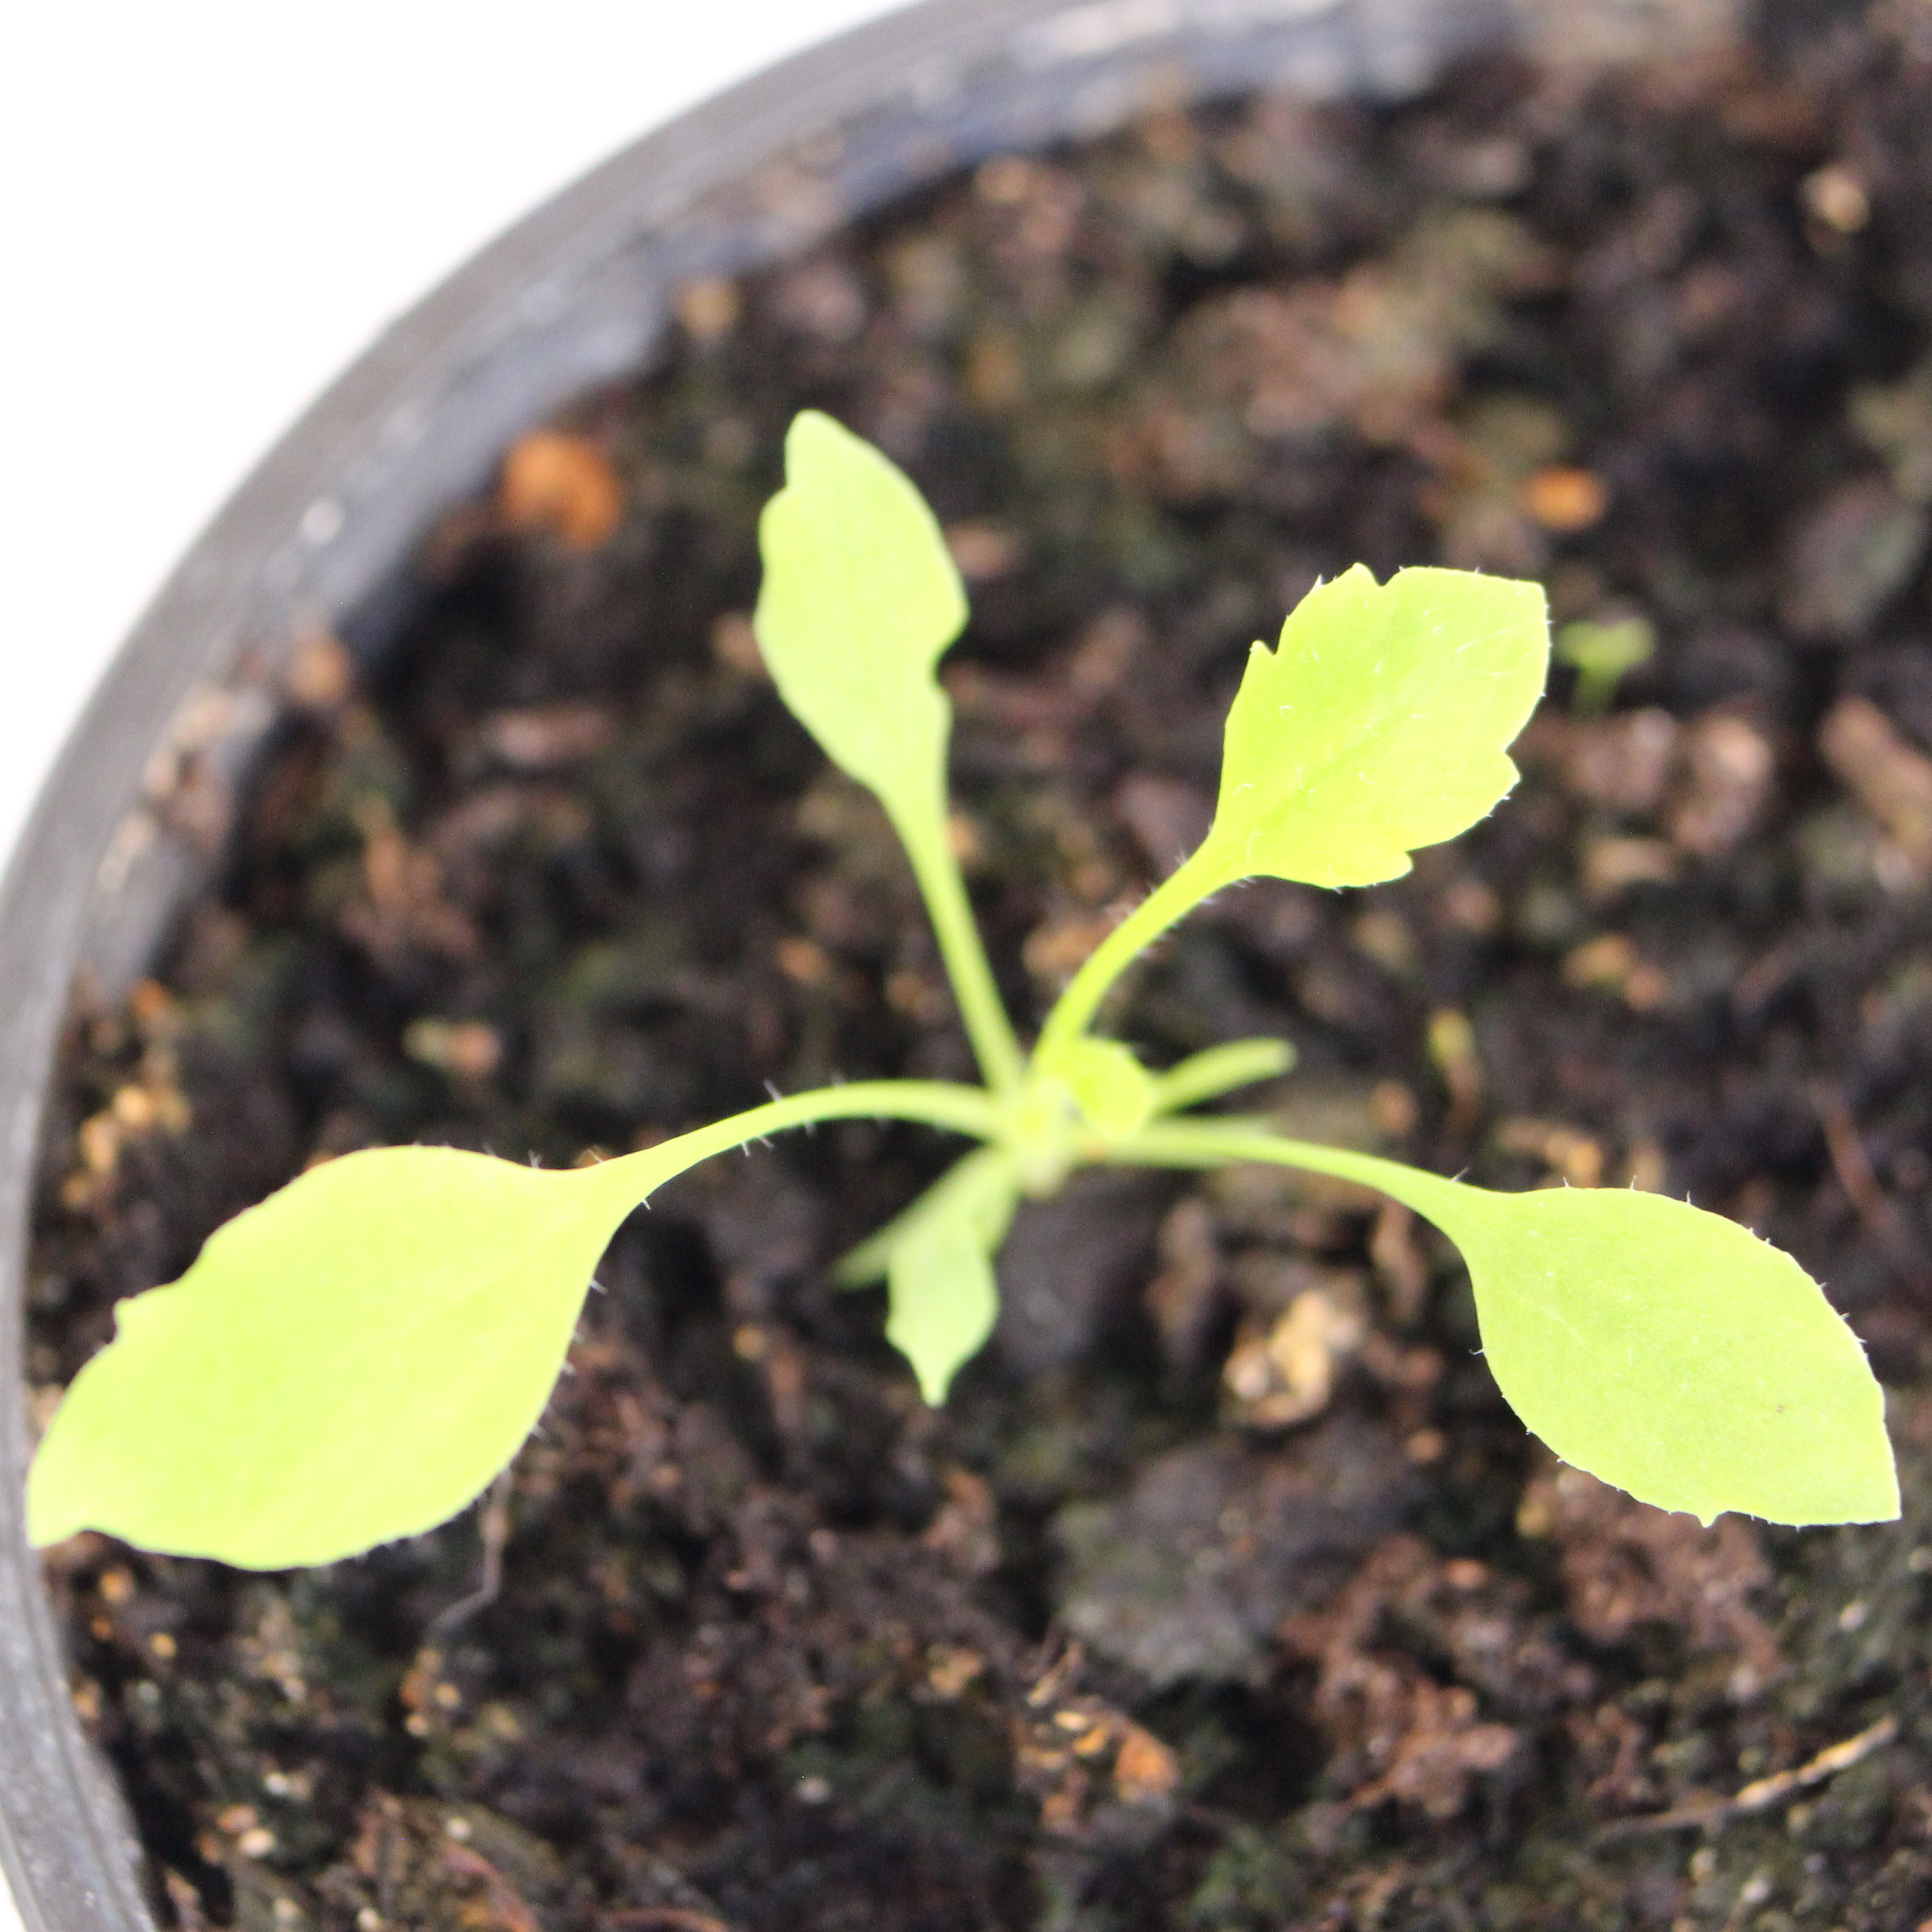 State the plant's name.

Papaver rhoeas
